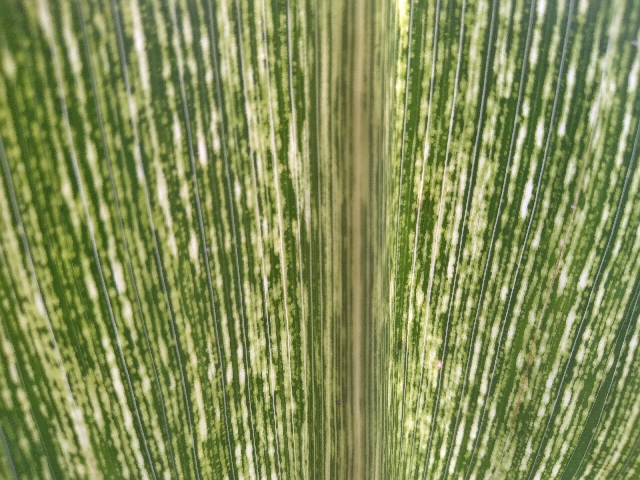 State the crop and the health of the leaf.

maize, maize streak virus
